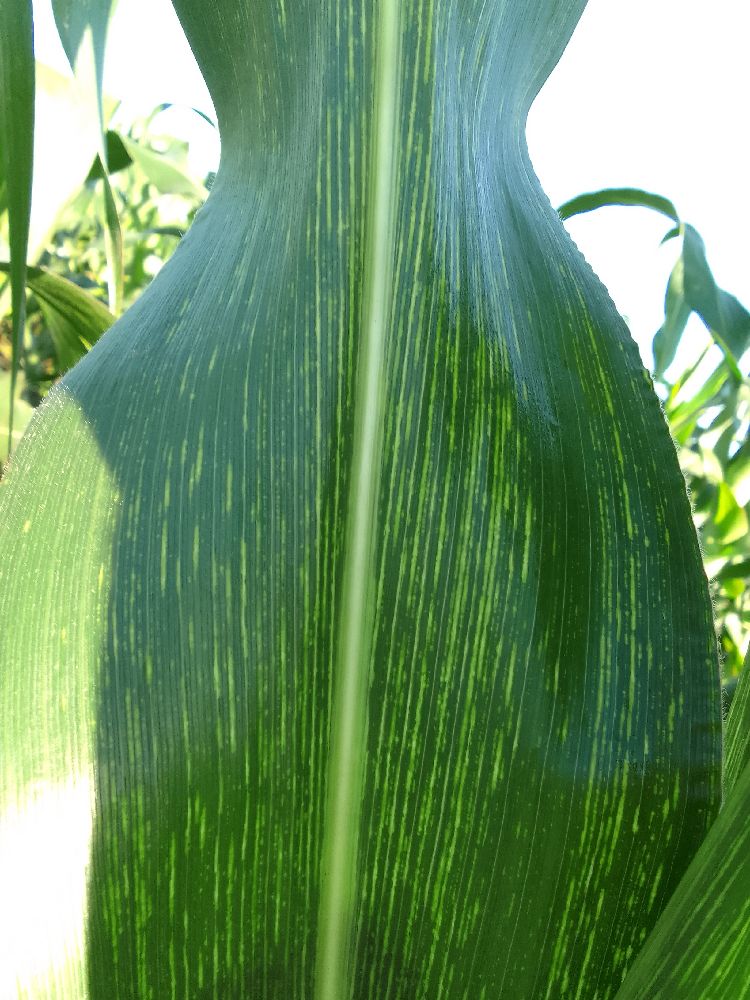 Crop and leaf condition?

maize, maize streak virus
